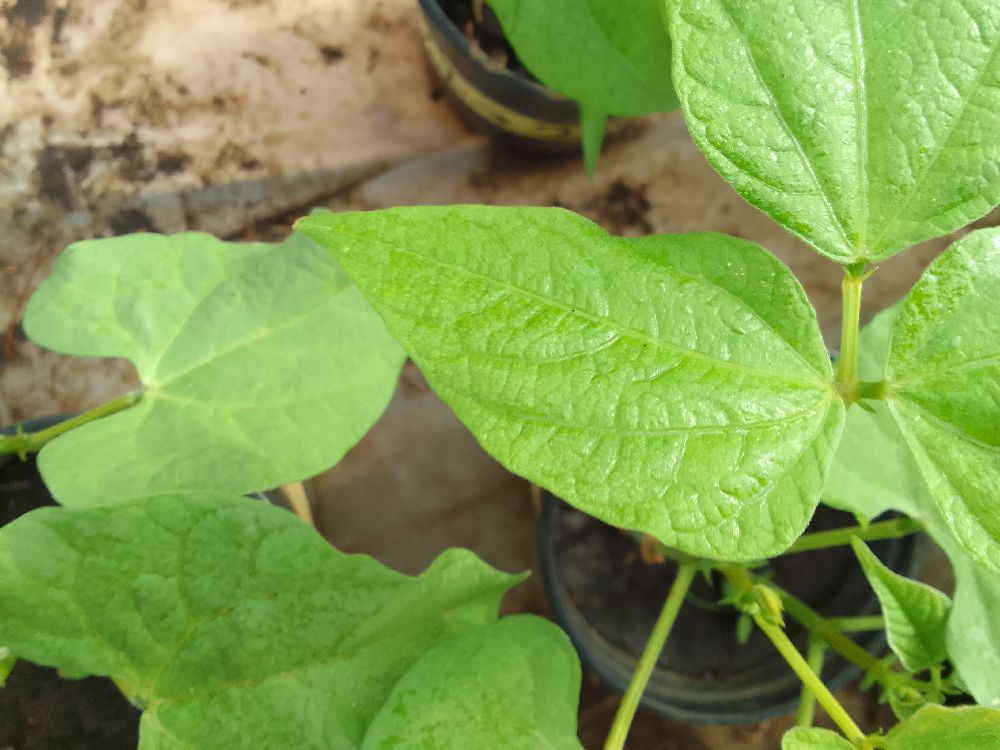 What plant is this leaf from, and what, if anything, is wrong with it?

common bean, healthy
